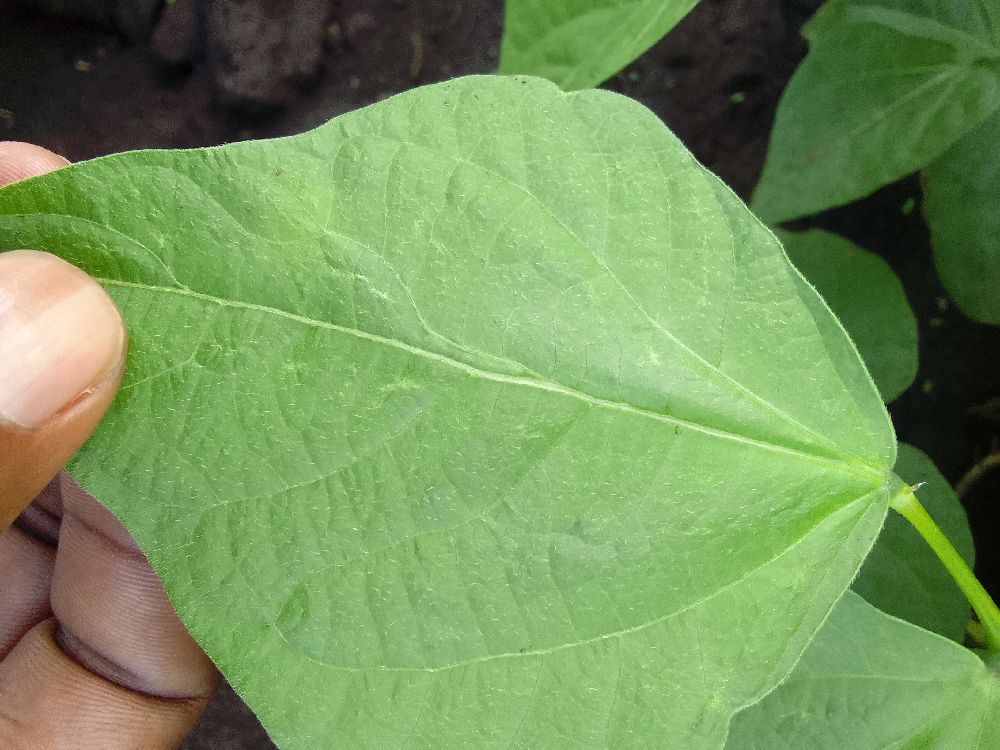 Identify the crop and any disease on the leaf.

common bean, healthy
